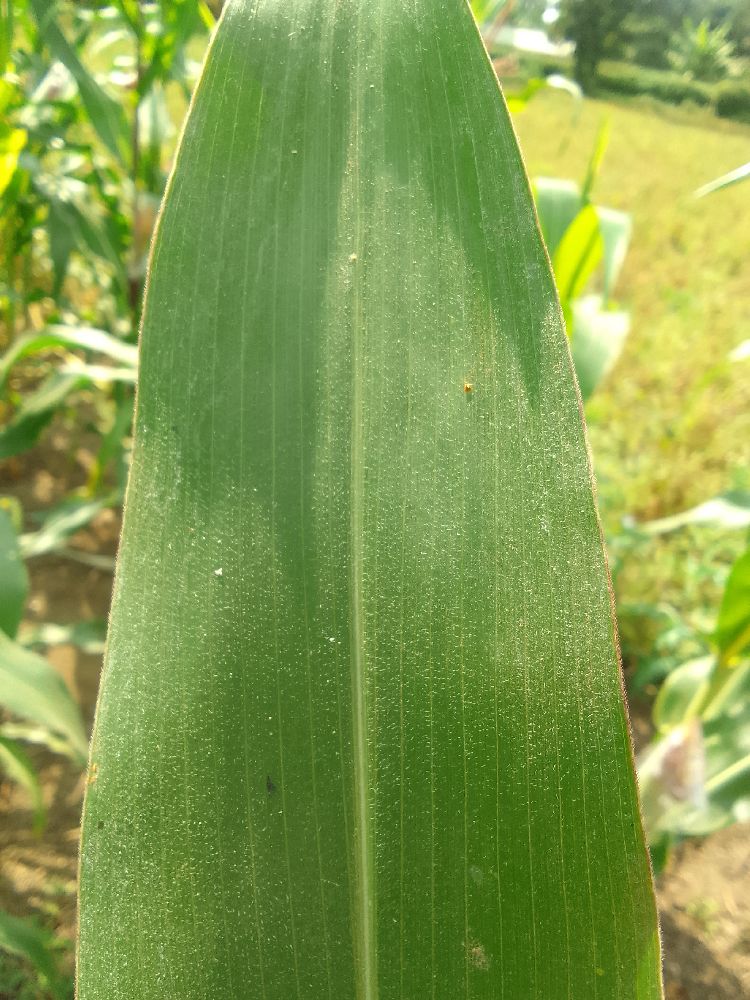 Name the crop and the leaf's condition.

maize, healthy
